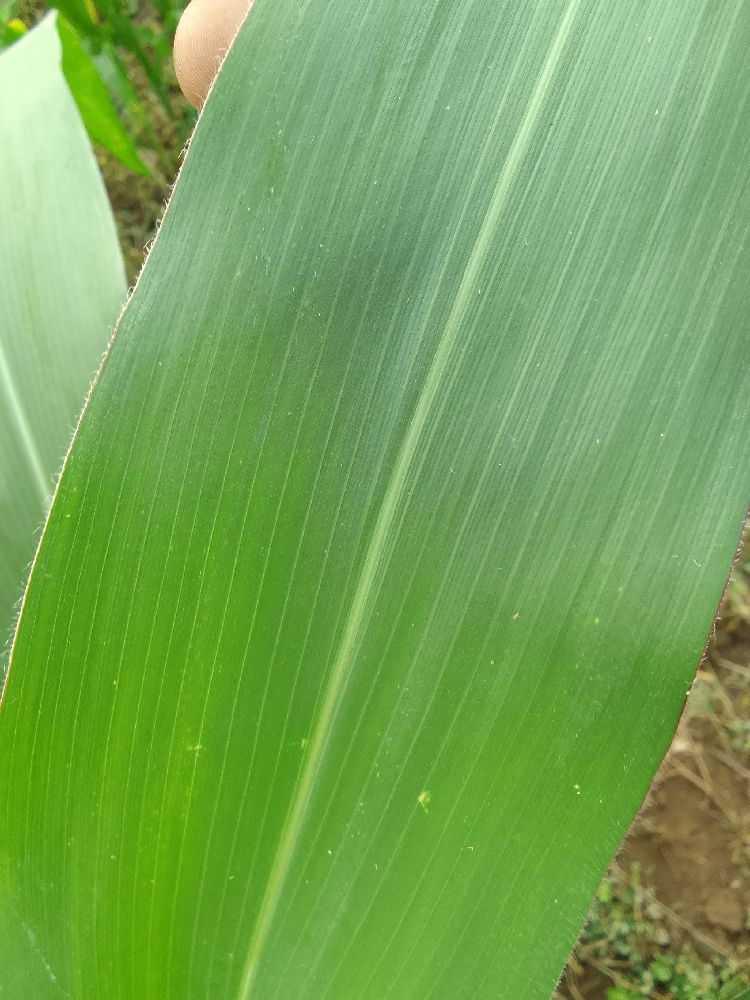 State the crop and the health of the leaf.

maize, healthy
